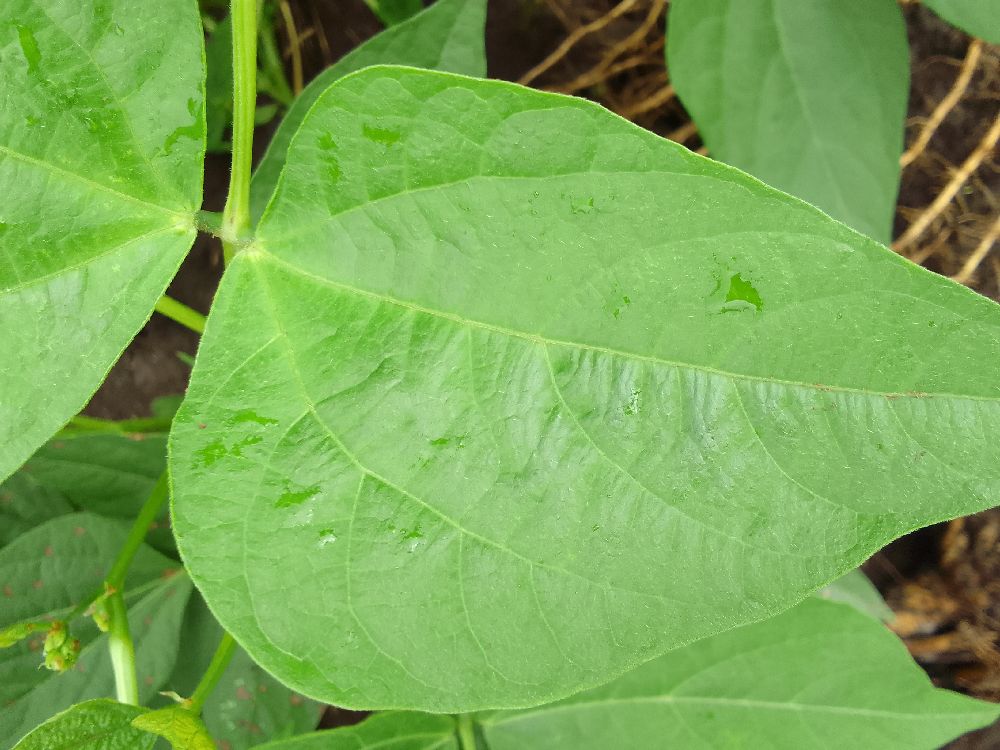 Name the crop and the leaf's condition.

common bean, healthy
